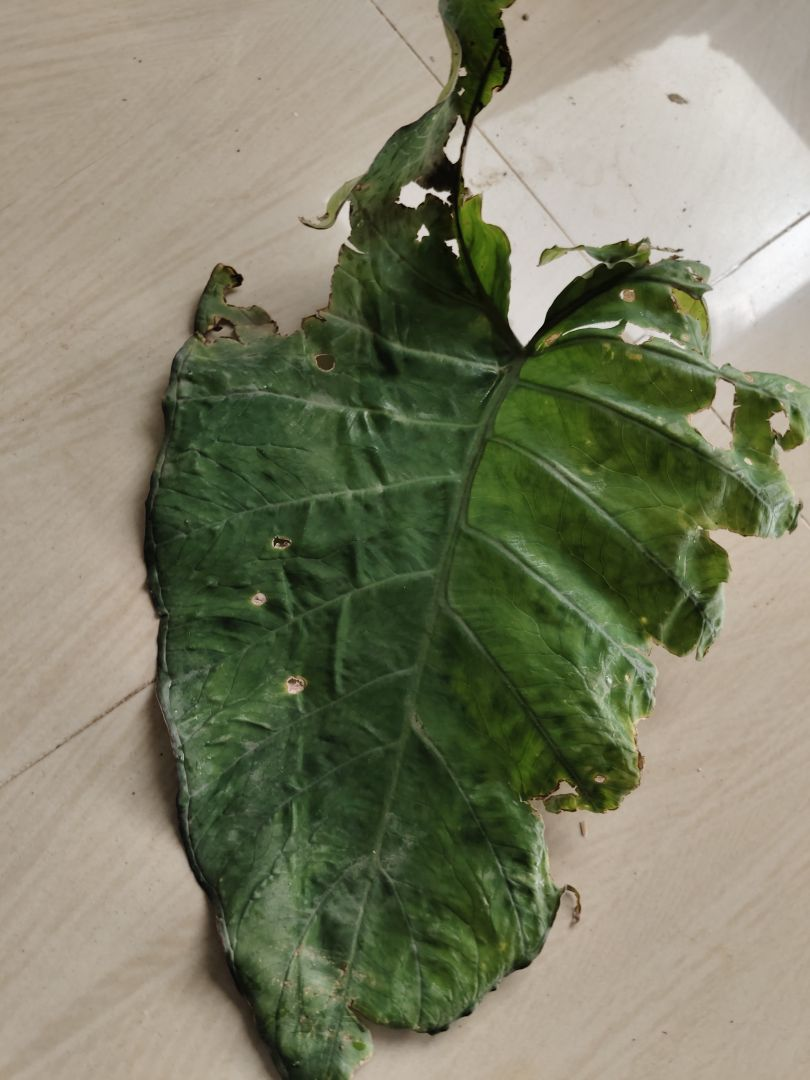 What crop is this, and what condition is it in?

taro, leaf blight
